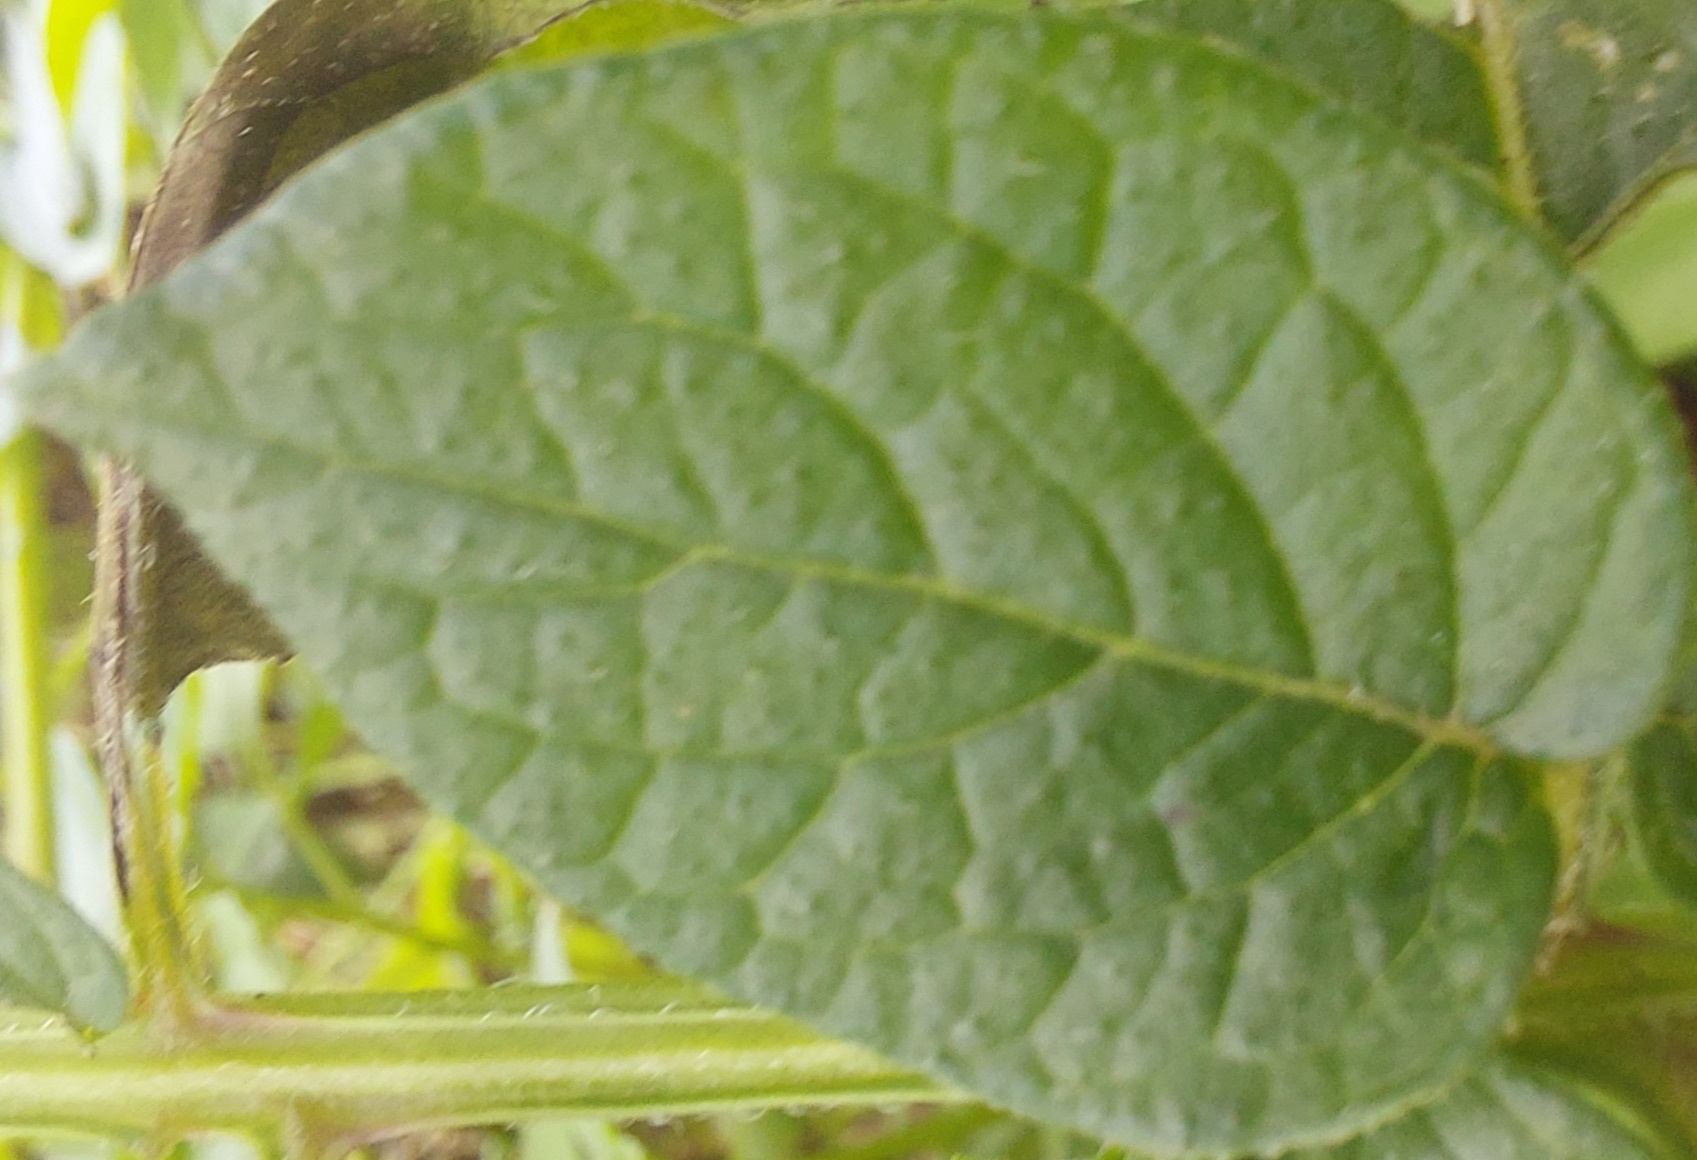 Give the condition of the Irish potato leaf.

healthy
